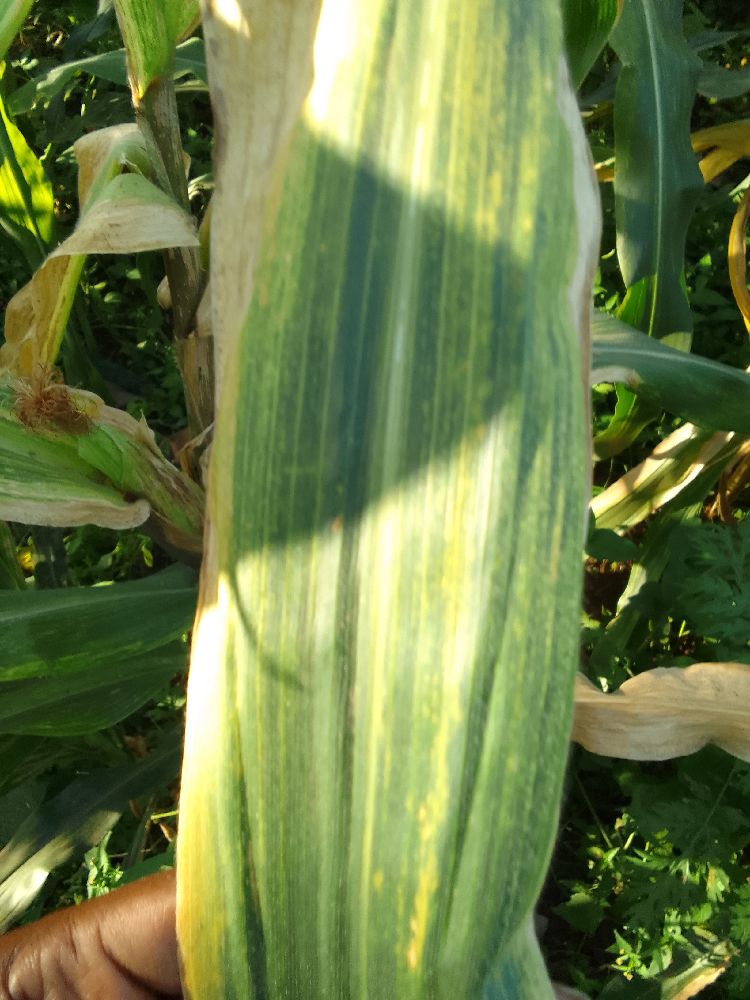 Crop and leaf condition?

maize, maize lethal necrosis
